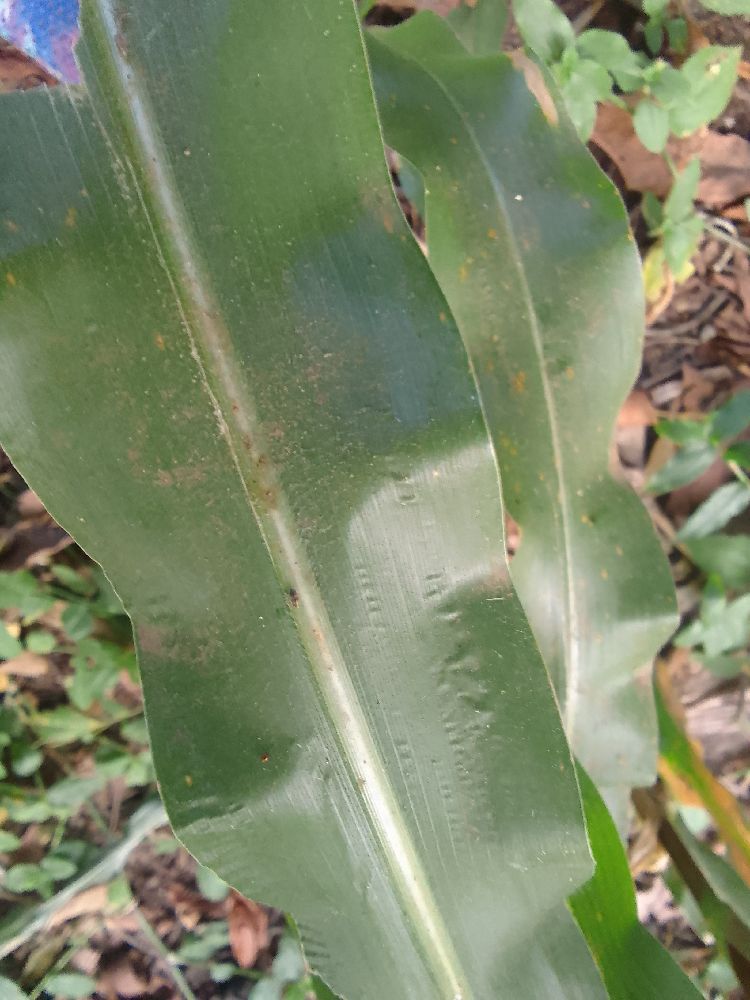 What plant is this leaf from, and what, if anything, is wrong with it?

maize, healthy
